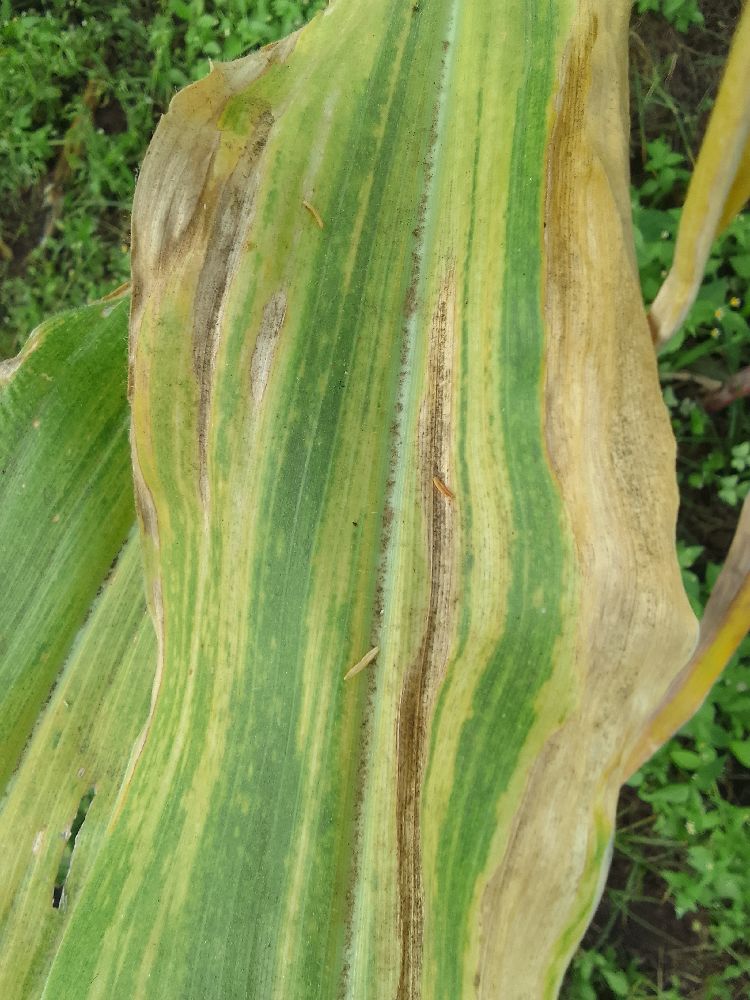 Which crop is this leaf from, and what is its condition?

maize, maize lethal necrosis
